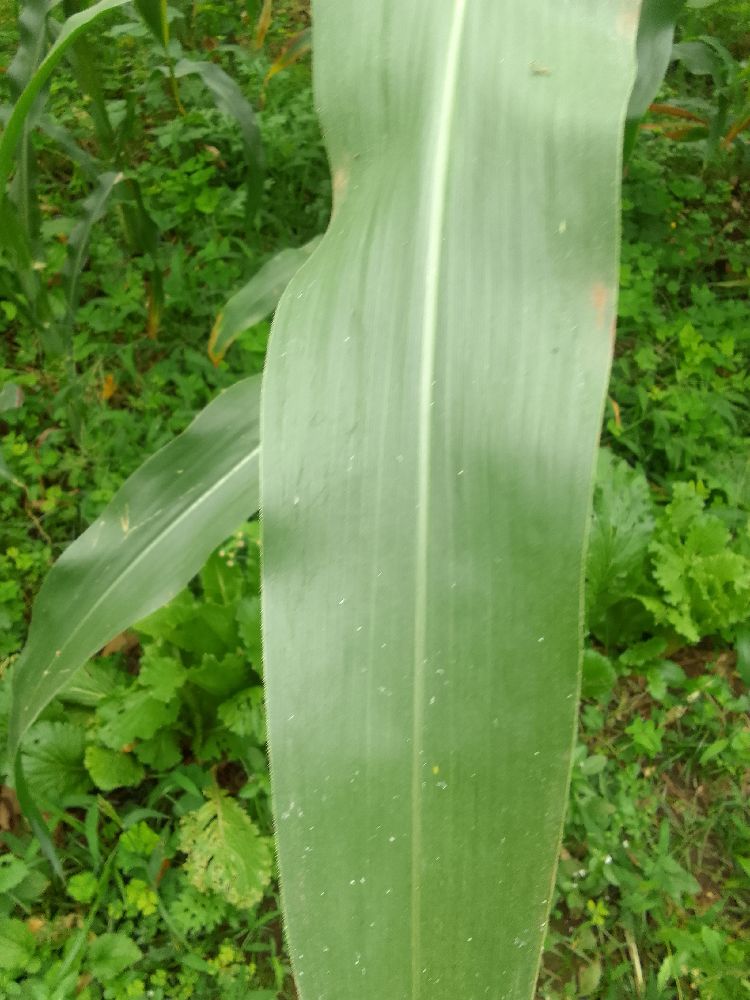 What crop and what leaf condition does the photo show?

maize, healthy
